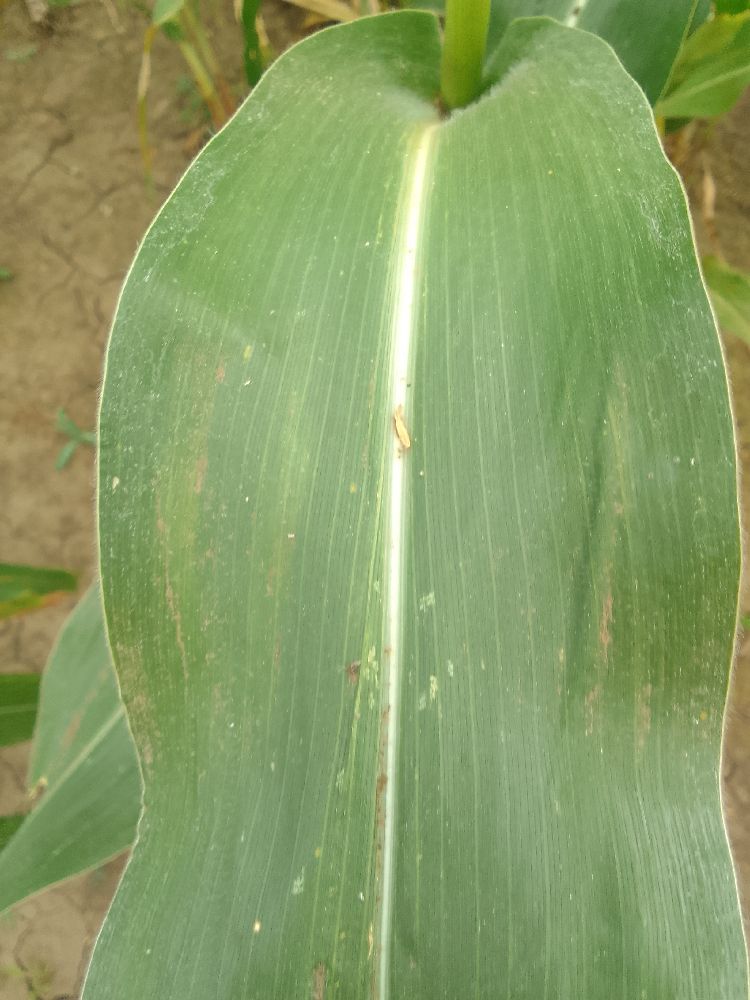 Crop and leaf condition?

maize, healthy
